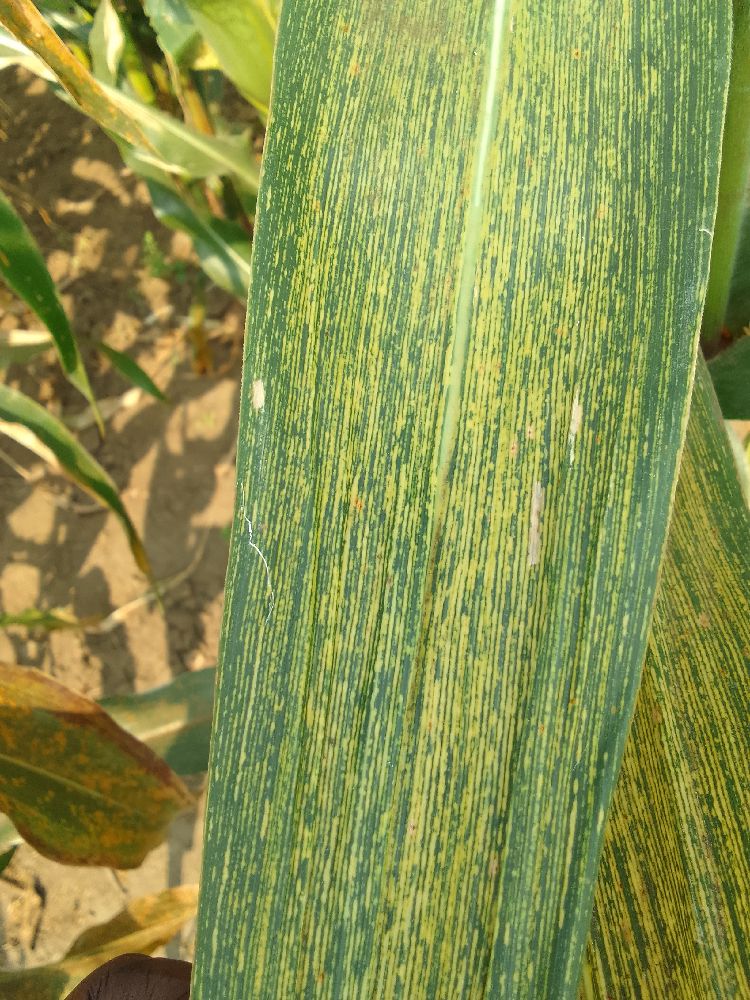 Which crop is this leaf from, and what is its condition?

maize, maize streak virus
